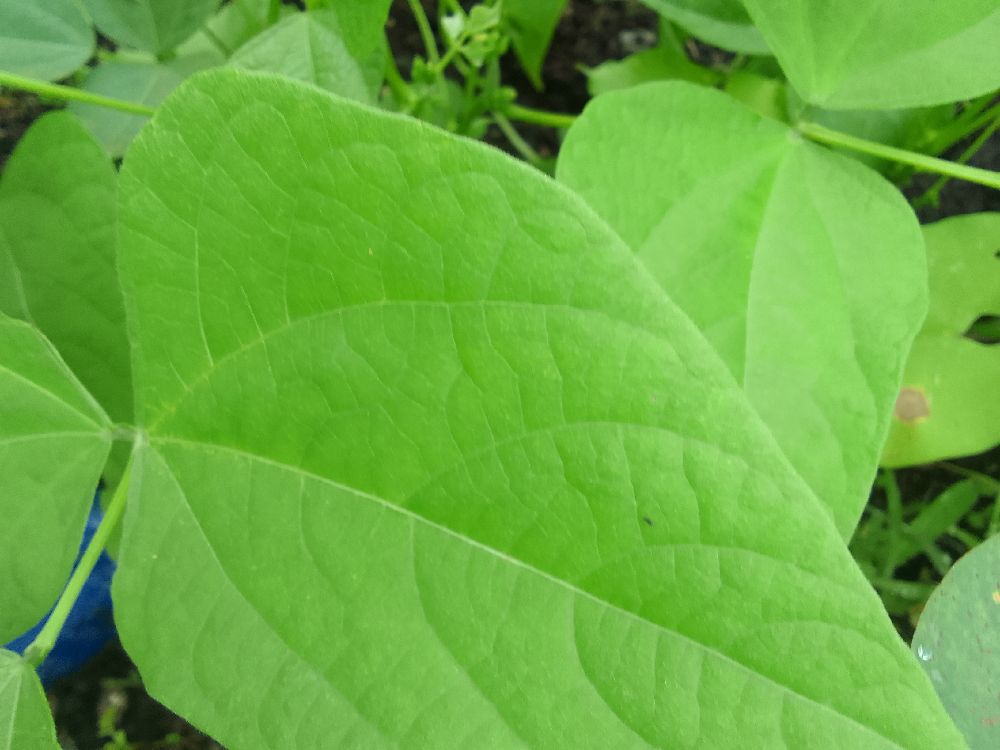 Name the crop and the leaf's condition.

common bean, healthy
